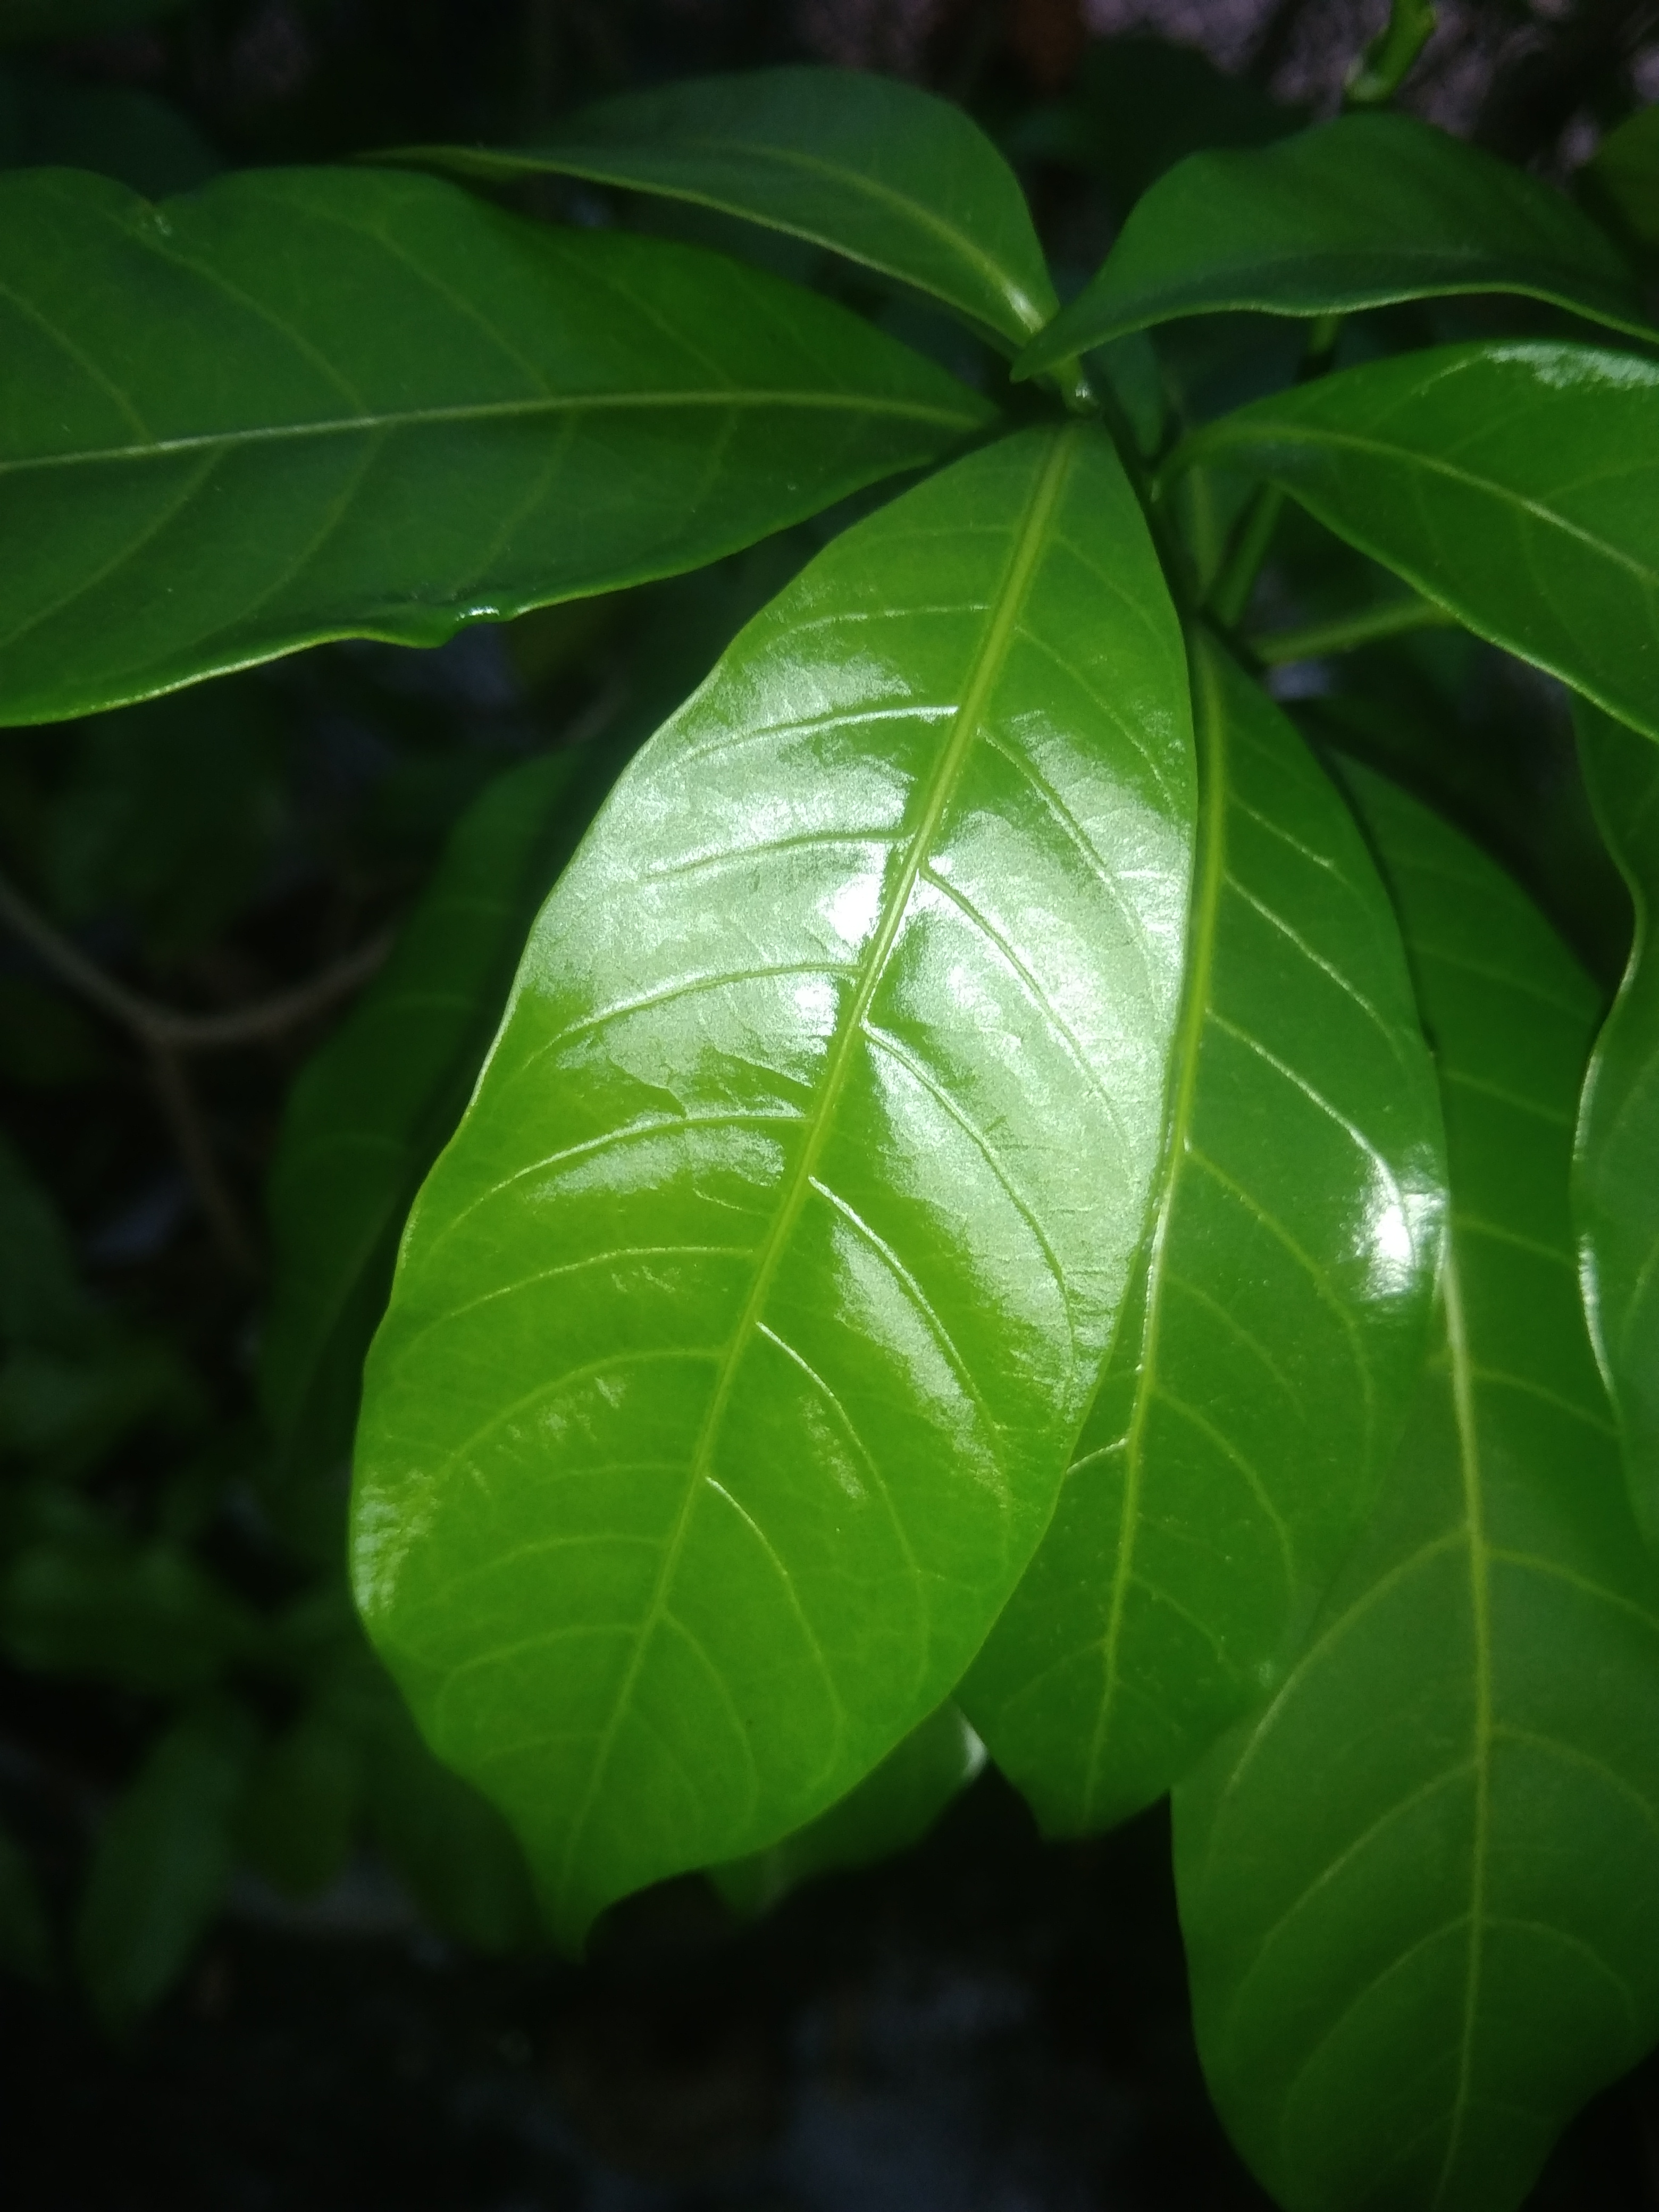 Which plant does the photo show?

togor
